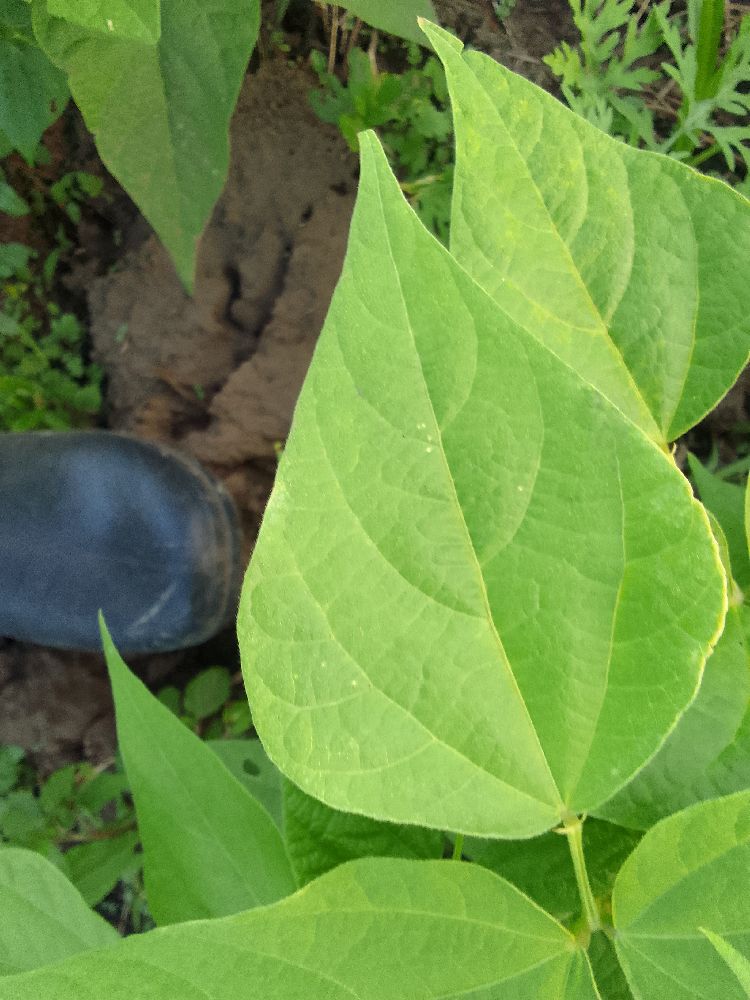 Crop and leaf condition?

common bean, healthy
